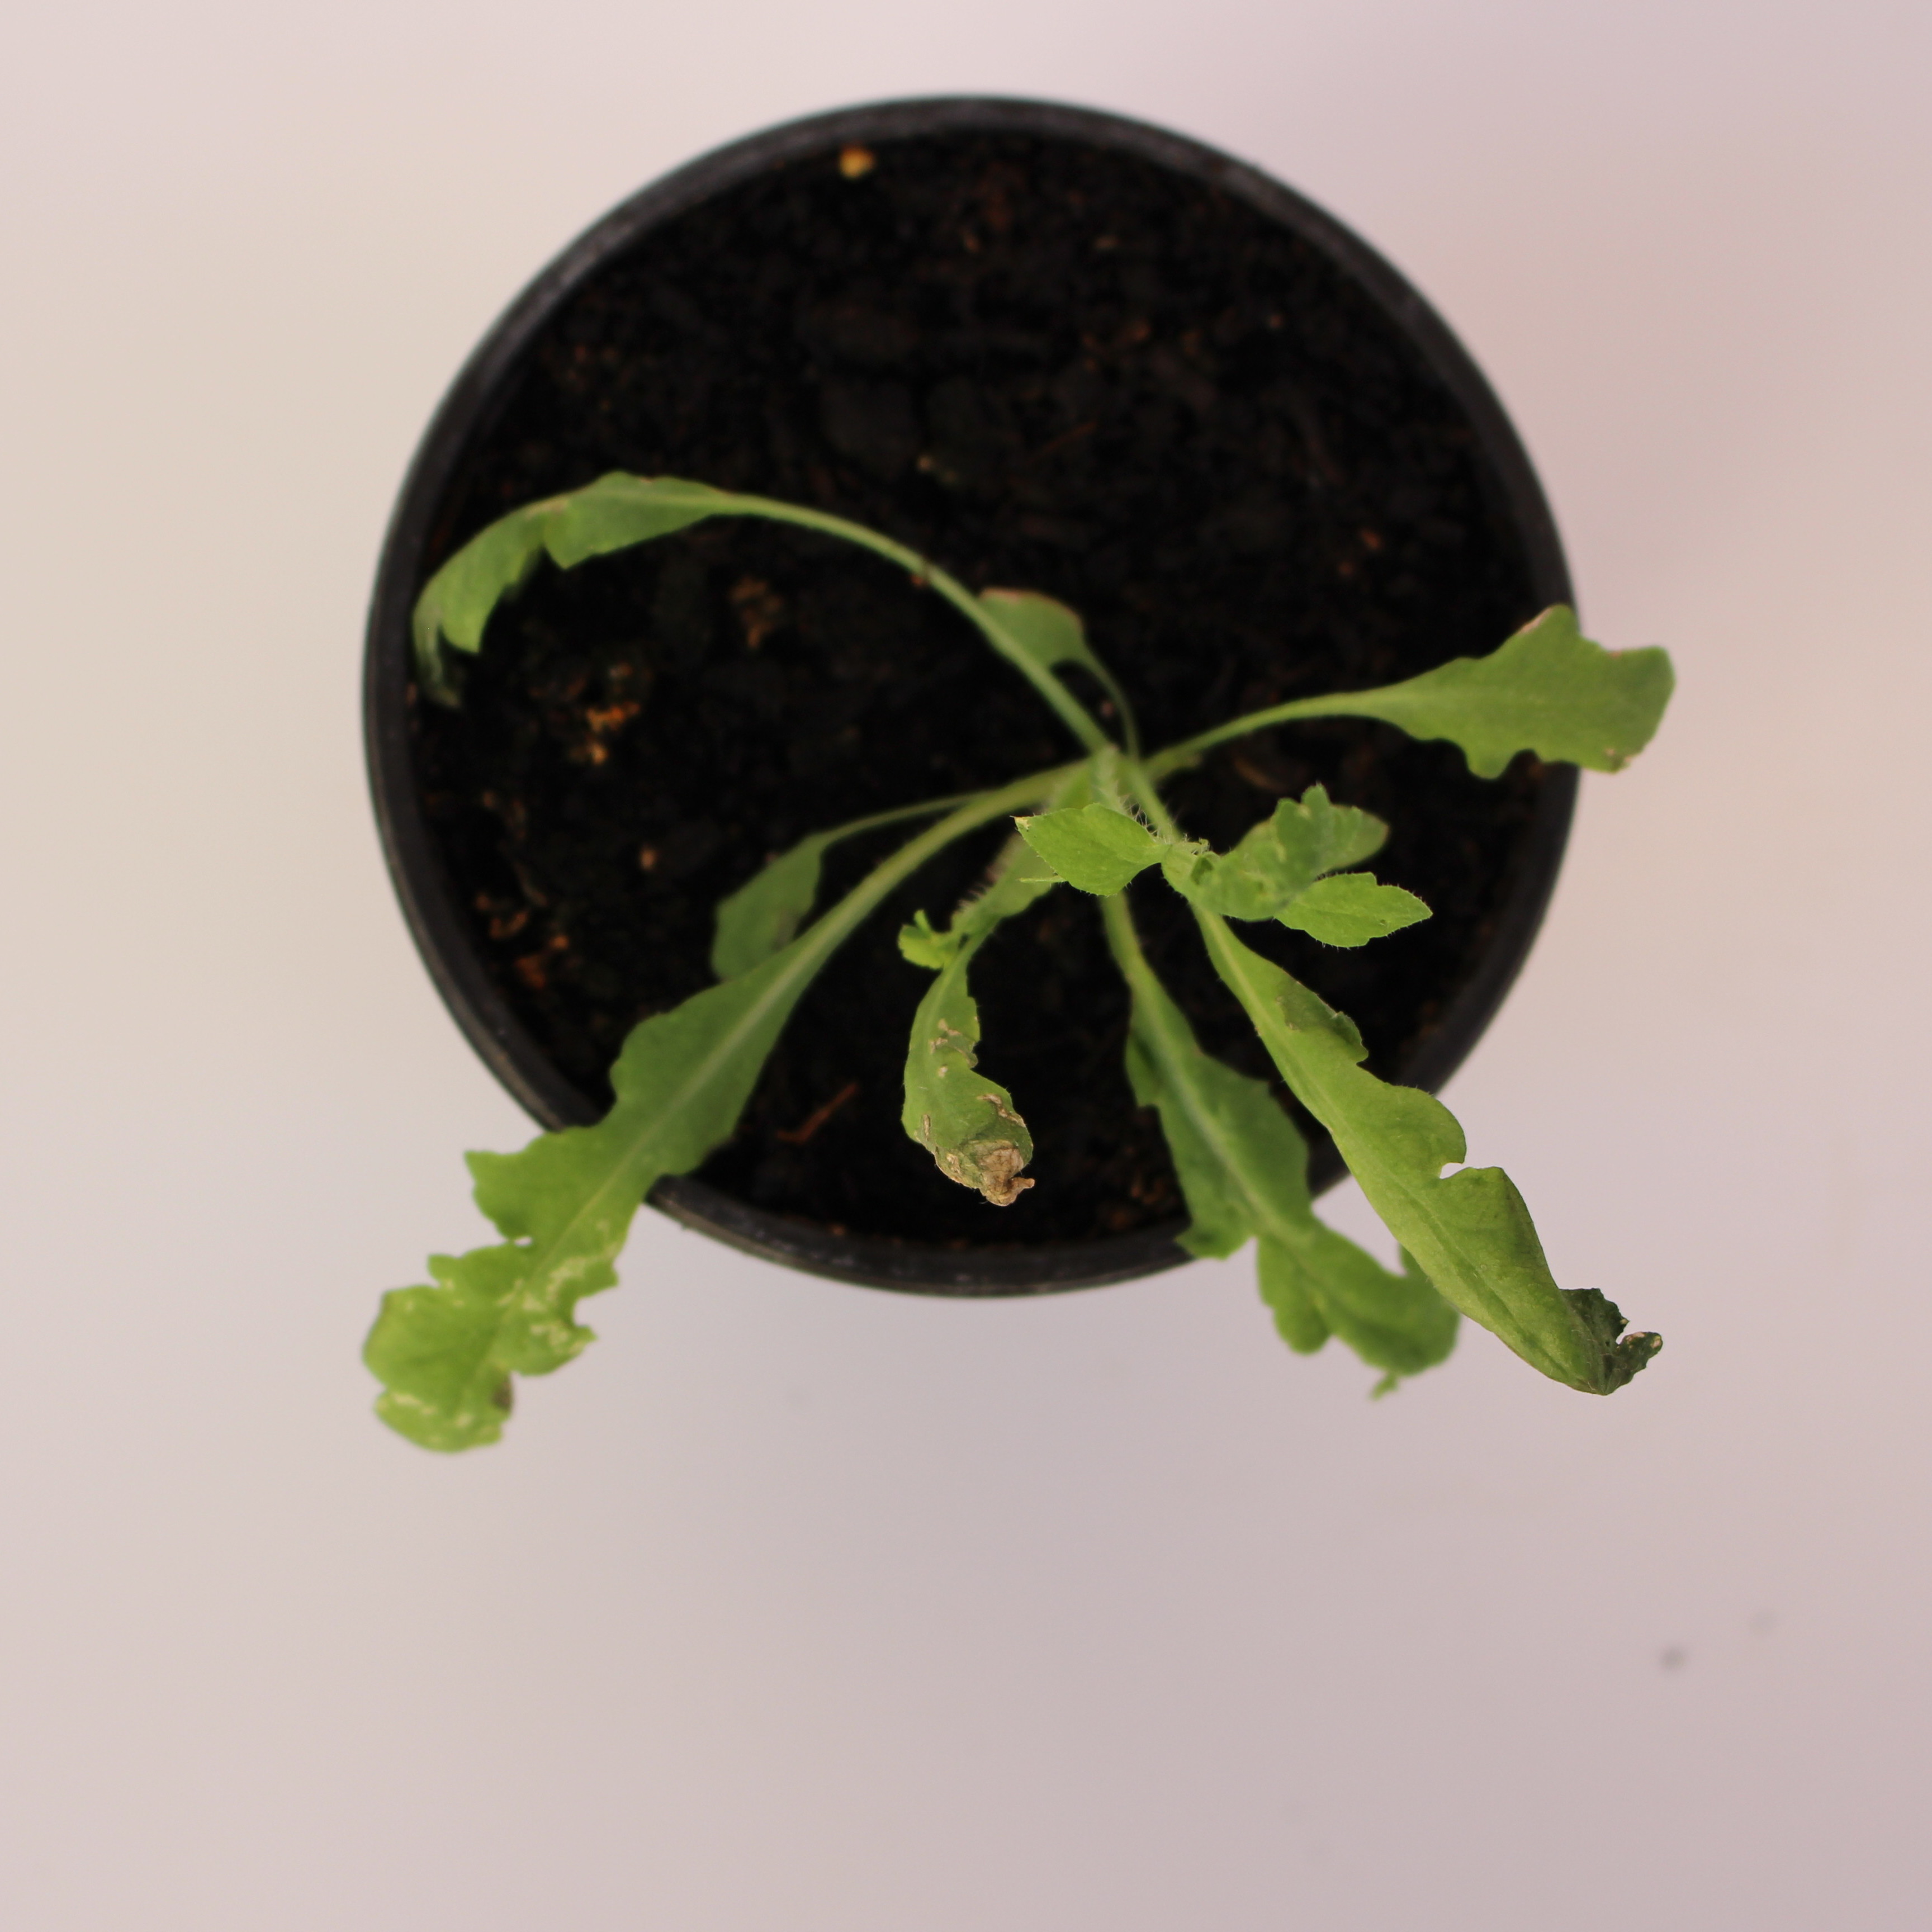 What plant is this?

Papaver rhoeas
